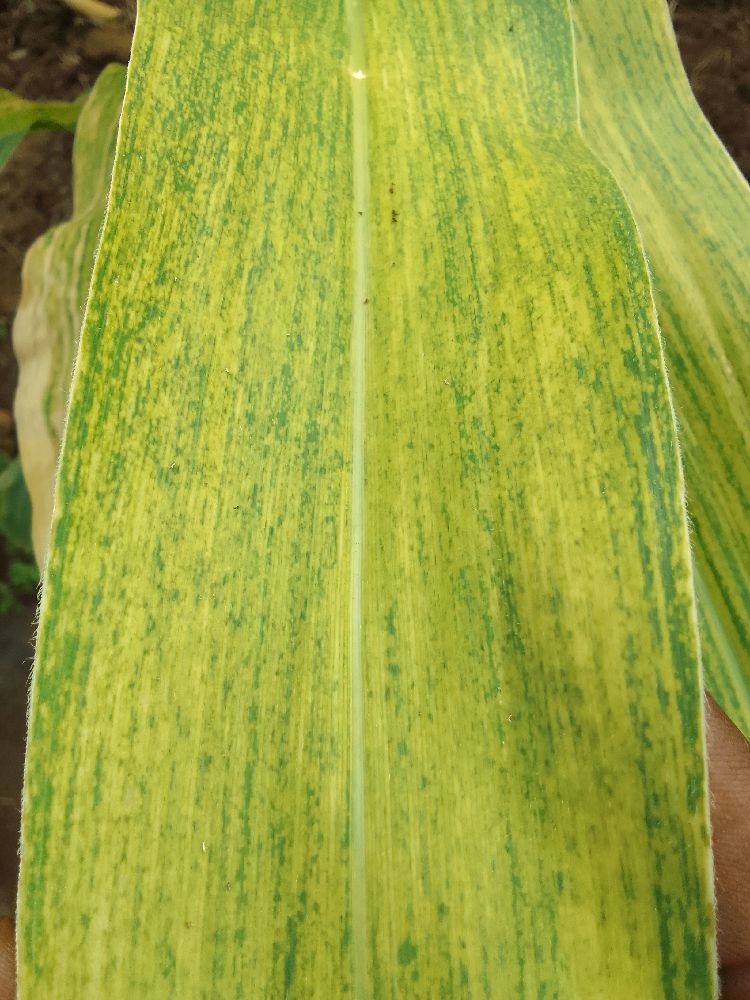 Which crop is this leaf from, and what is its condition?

maize, maize lethal necrosis
